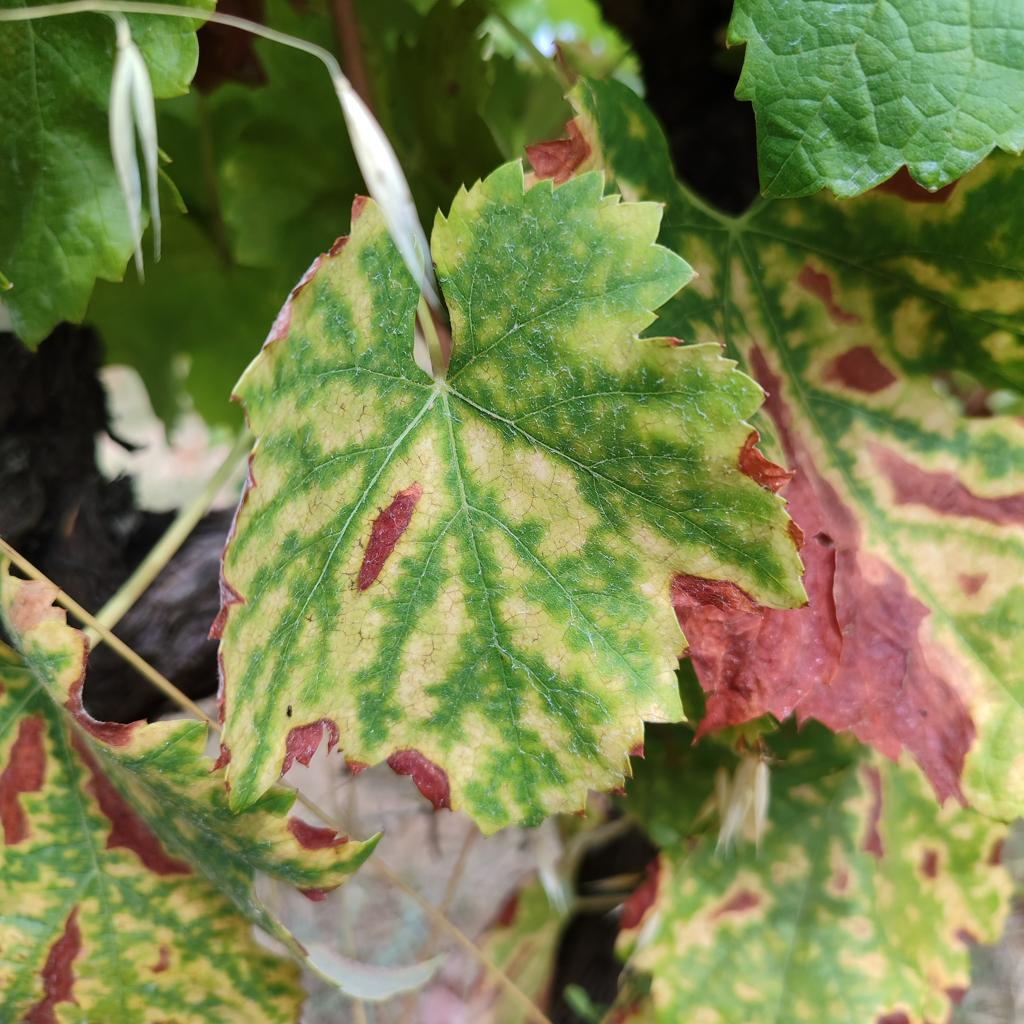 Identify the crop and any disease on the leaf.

grapevine, esca complex
